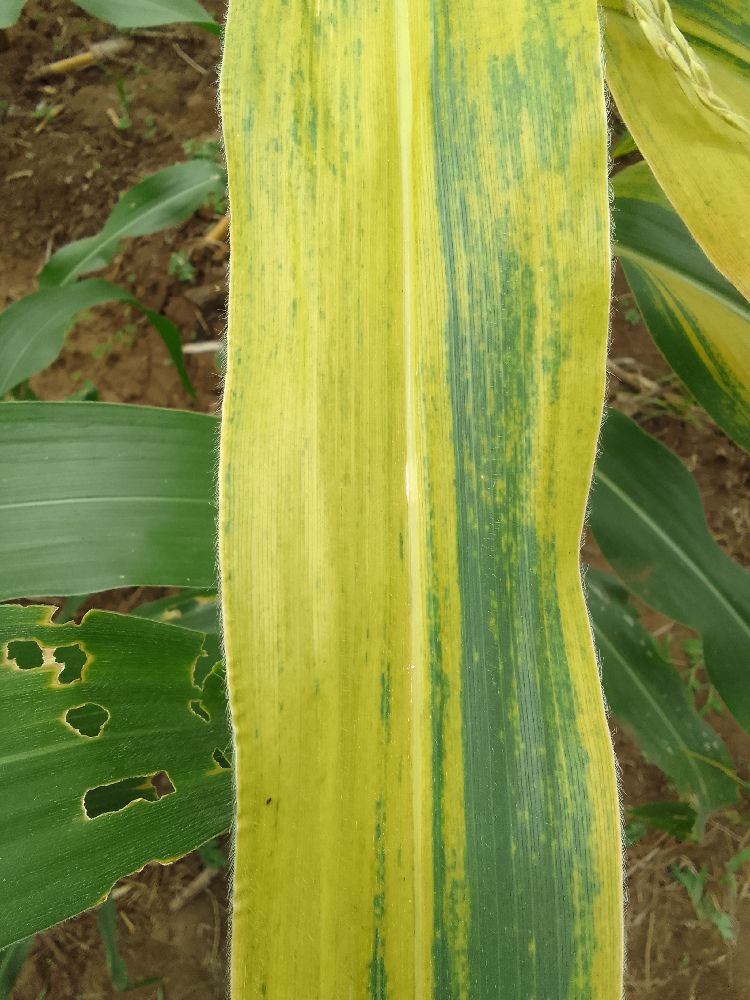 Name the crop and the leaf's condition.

maize, maize lethal necrosis
